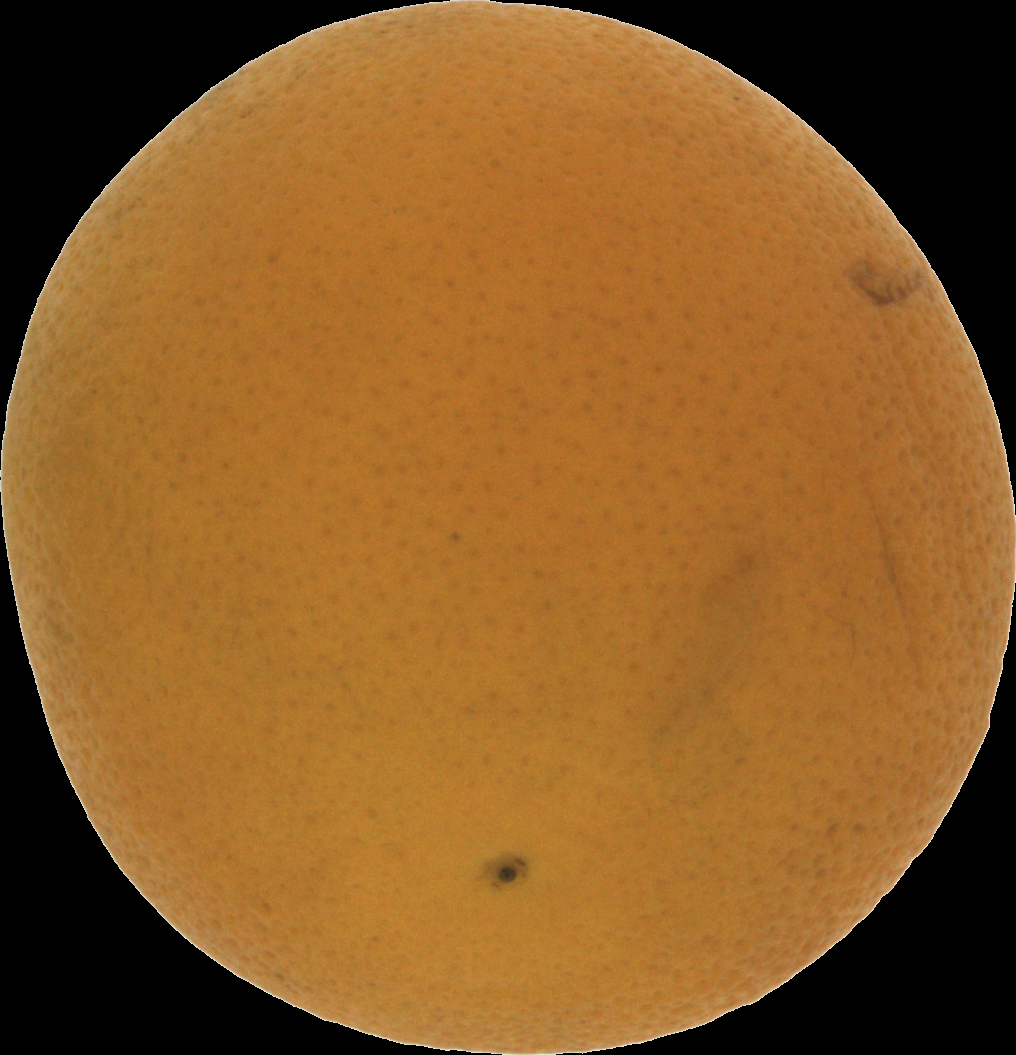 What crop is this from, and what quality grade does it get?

orange, bad
